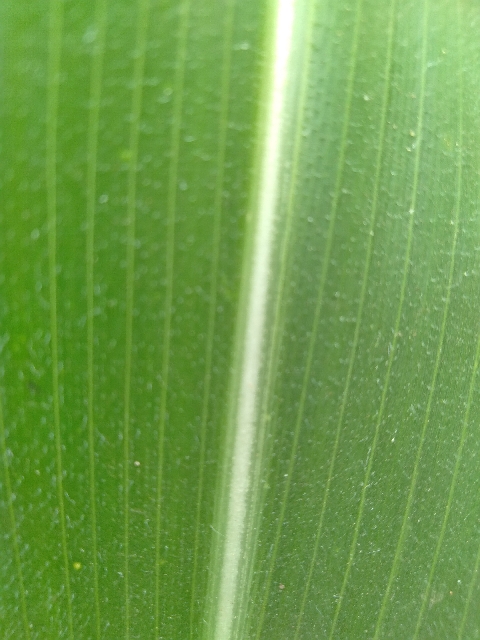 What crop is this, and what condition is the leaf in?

maize, healthy
